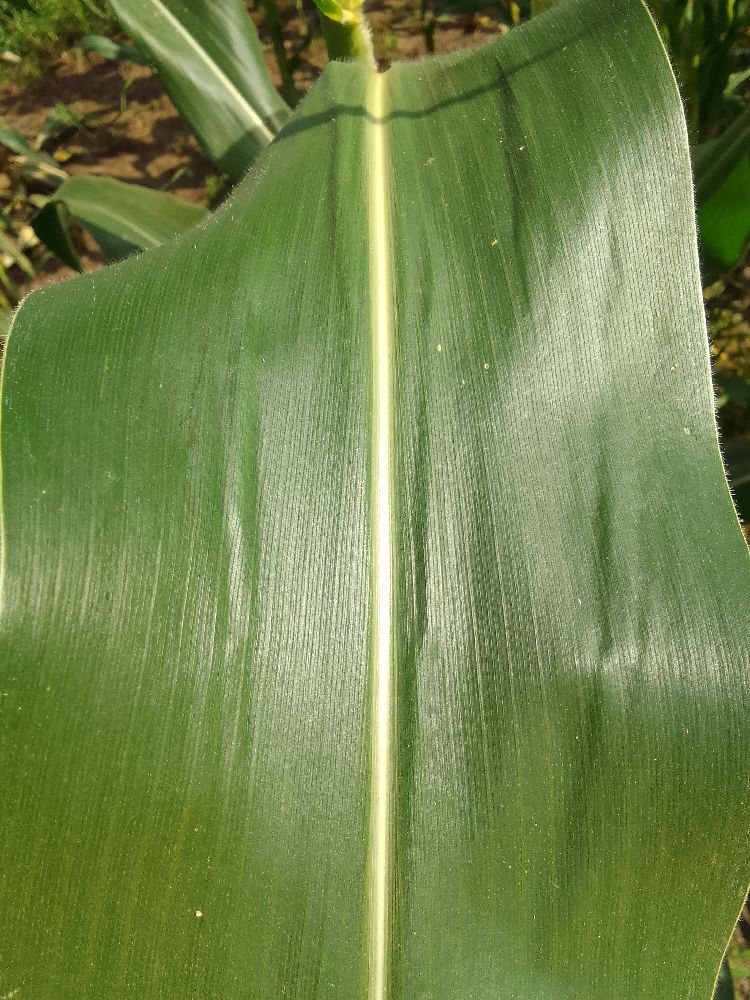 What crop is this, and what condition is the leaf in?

maize, healthy
